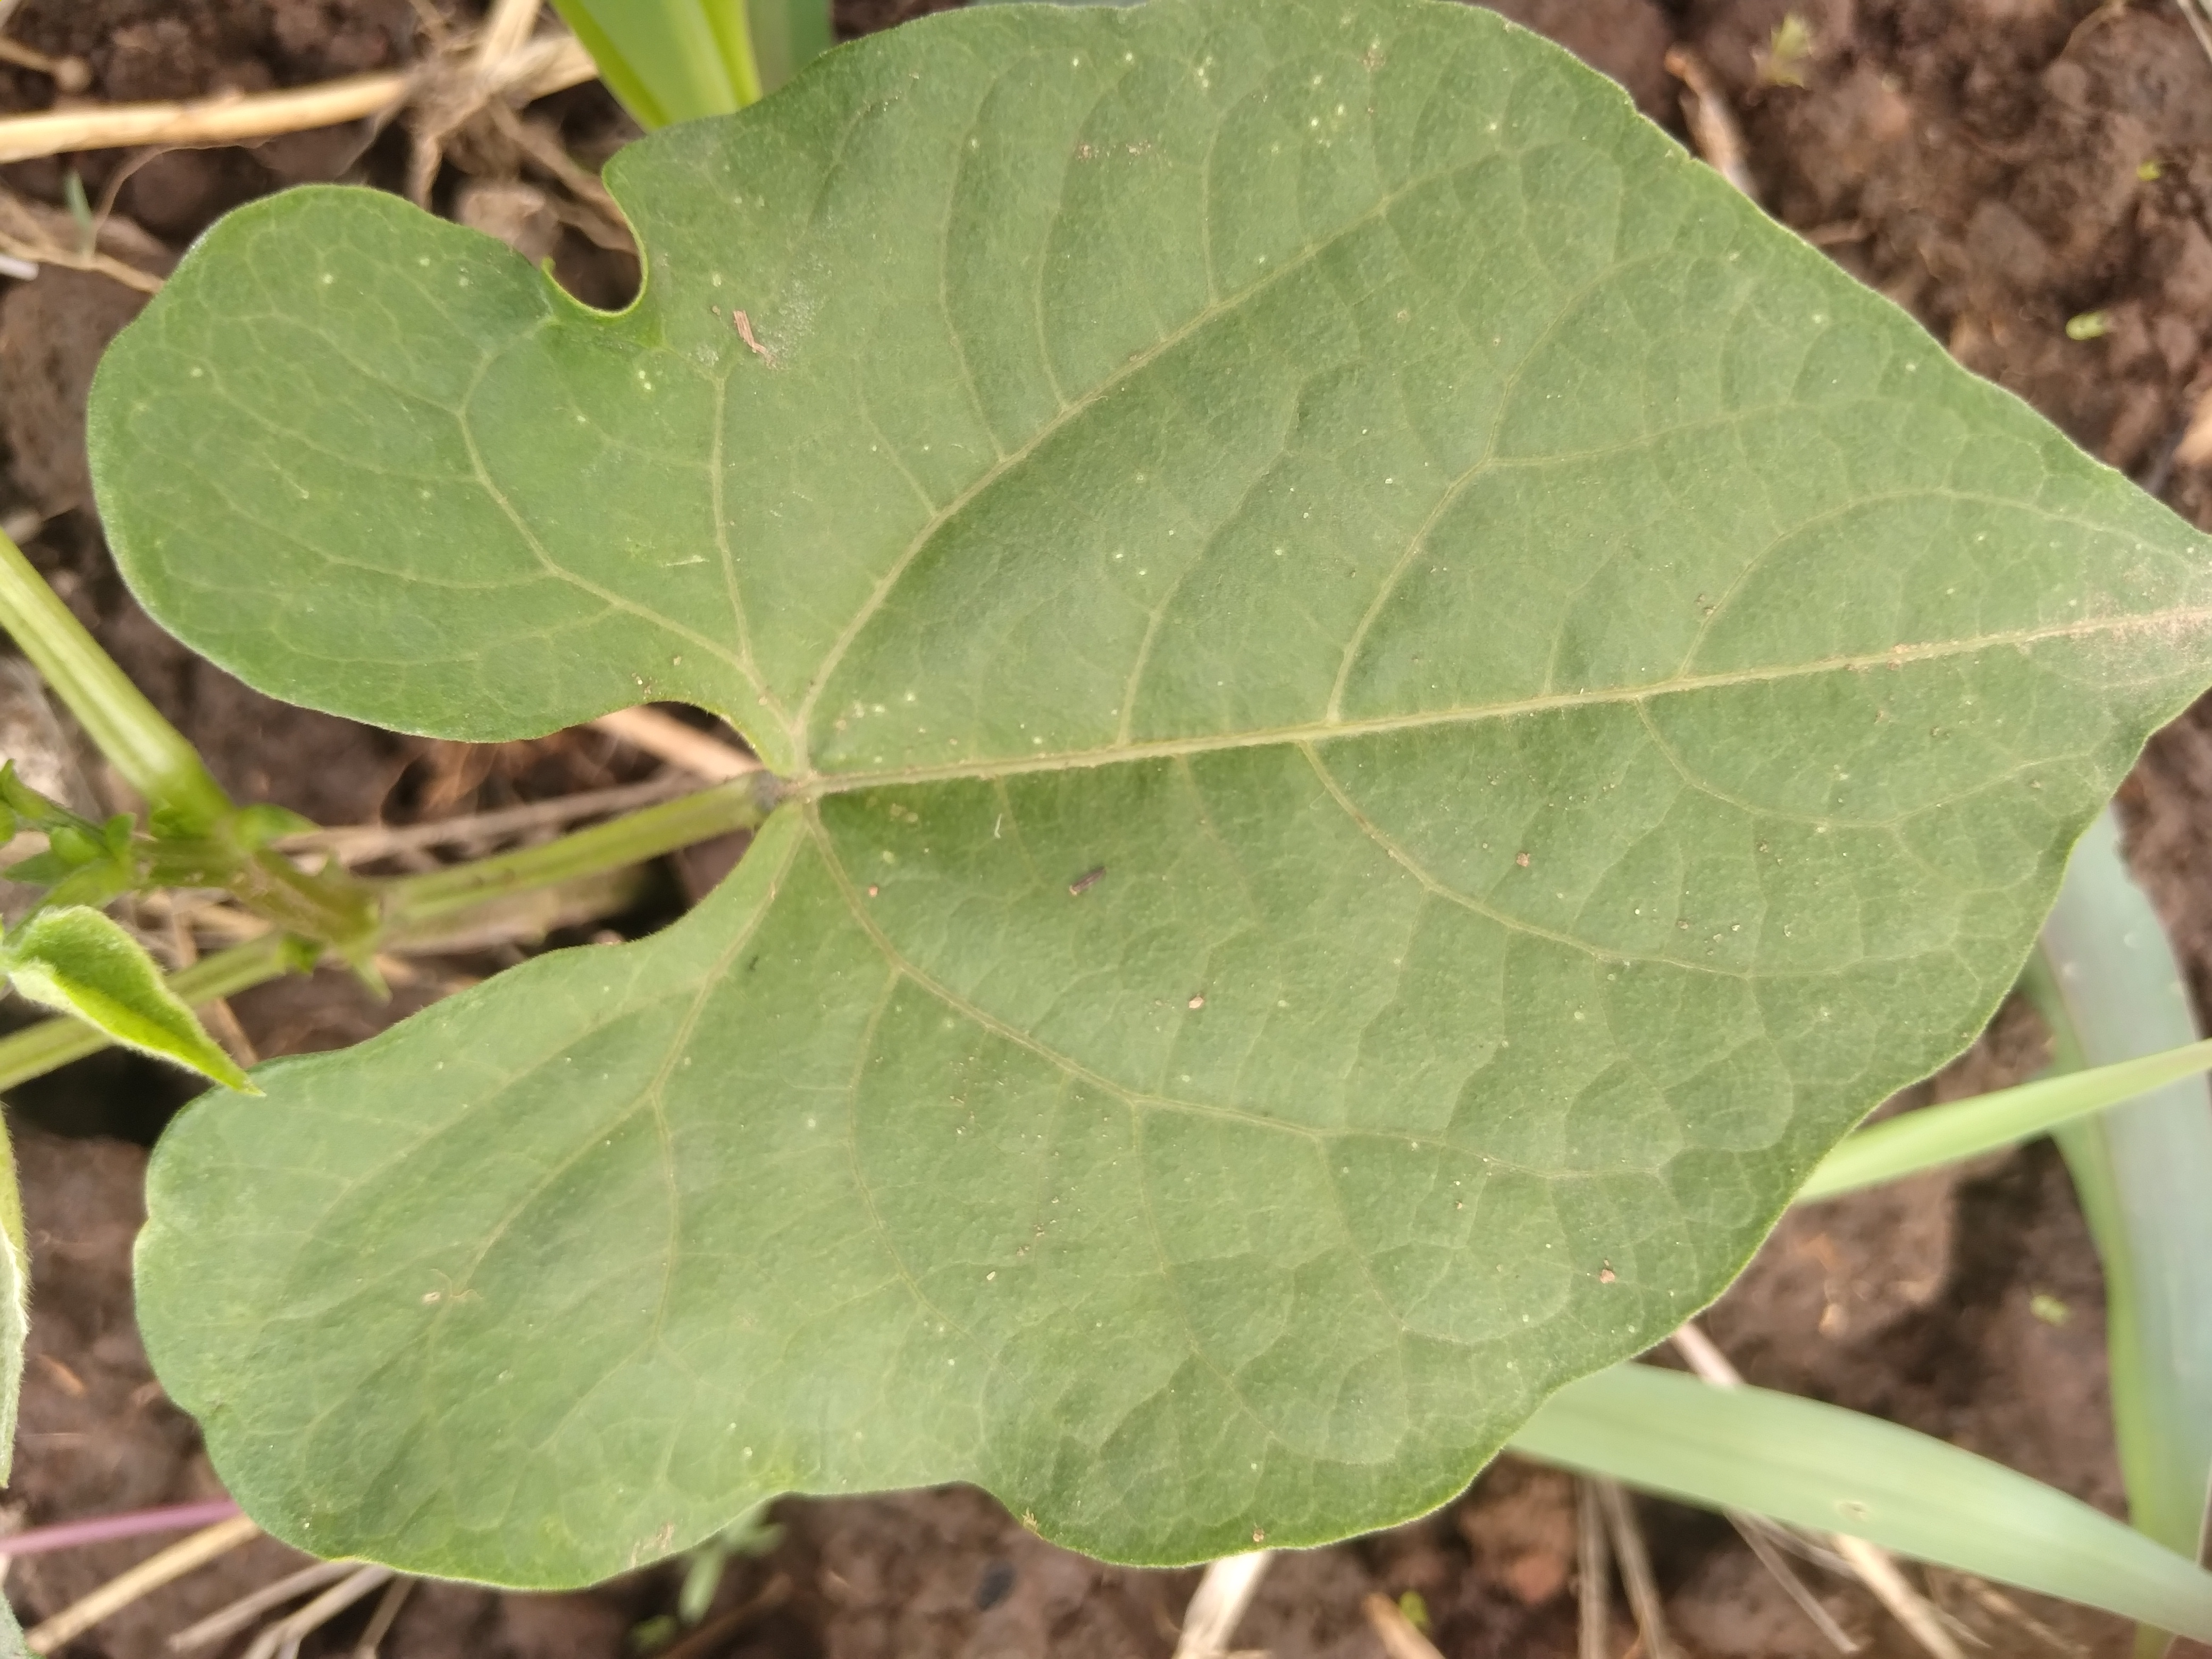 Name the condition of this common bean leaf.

healthy
